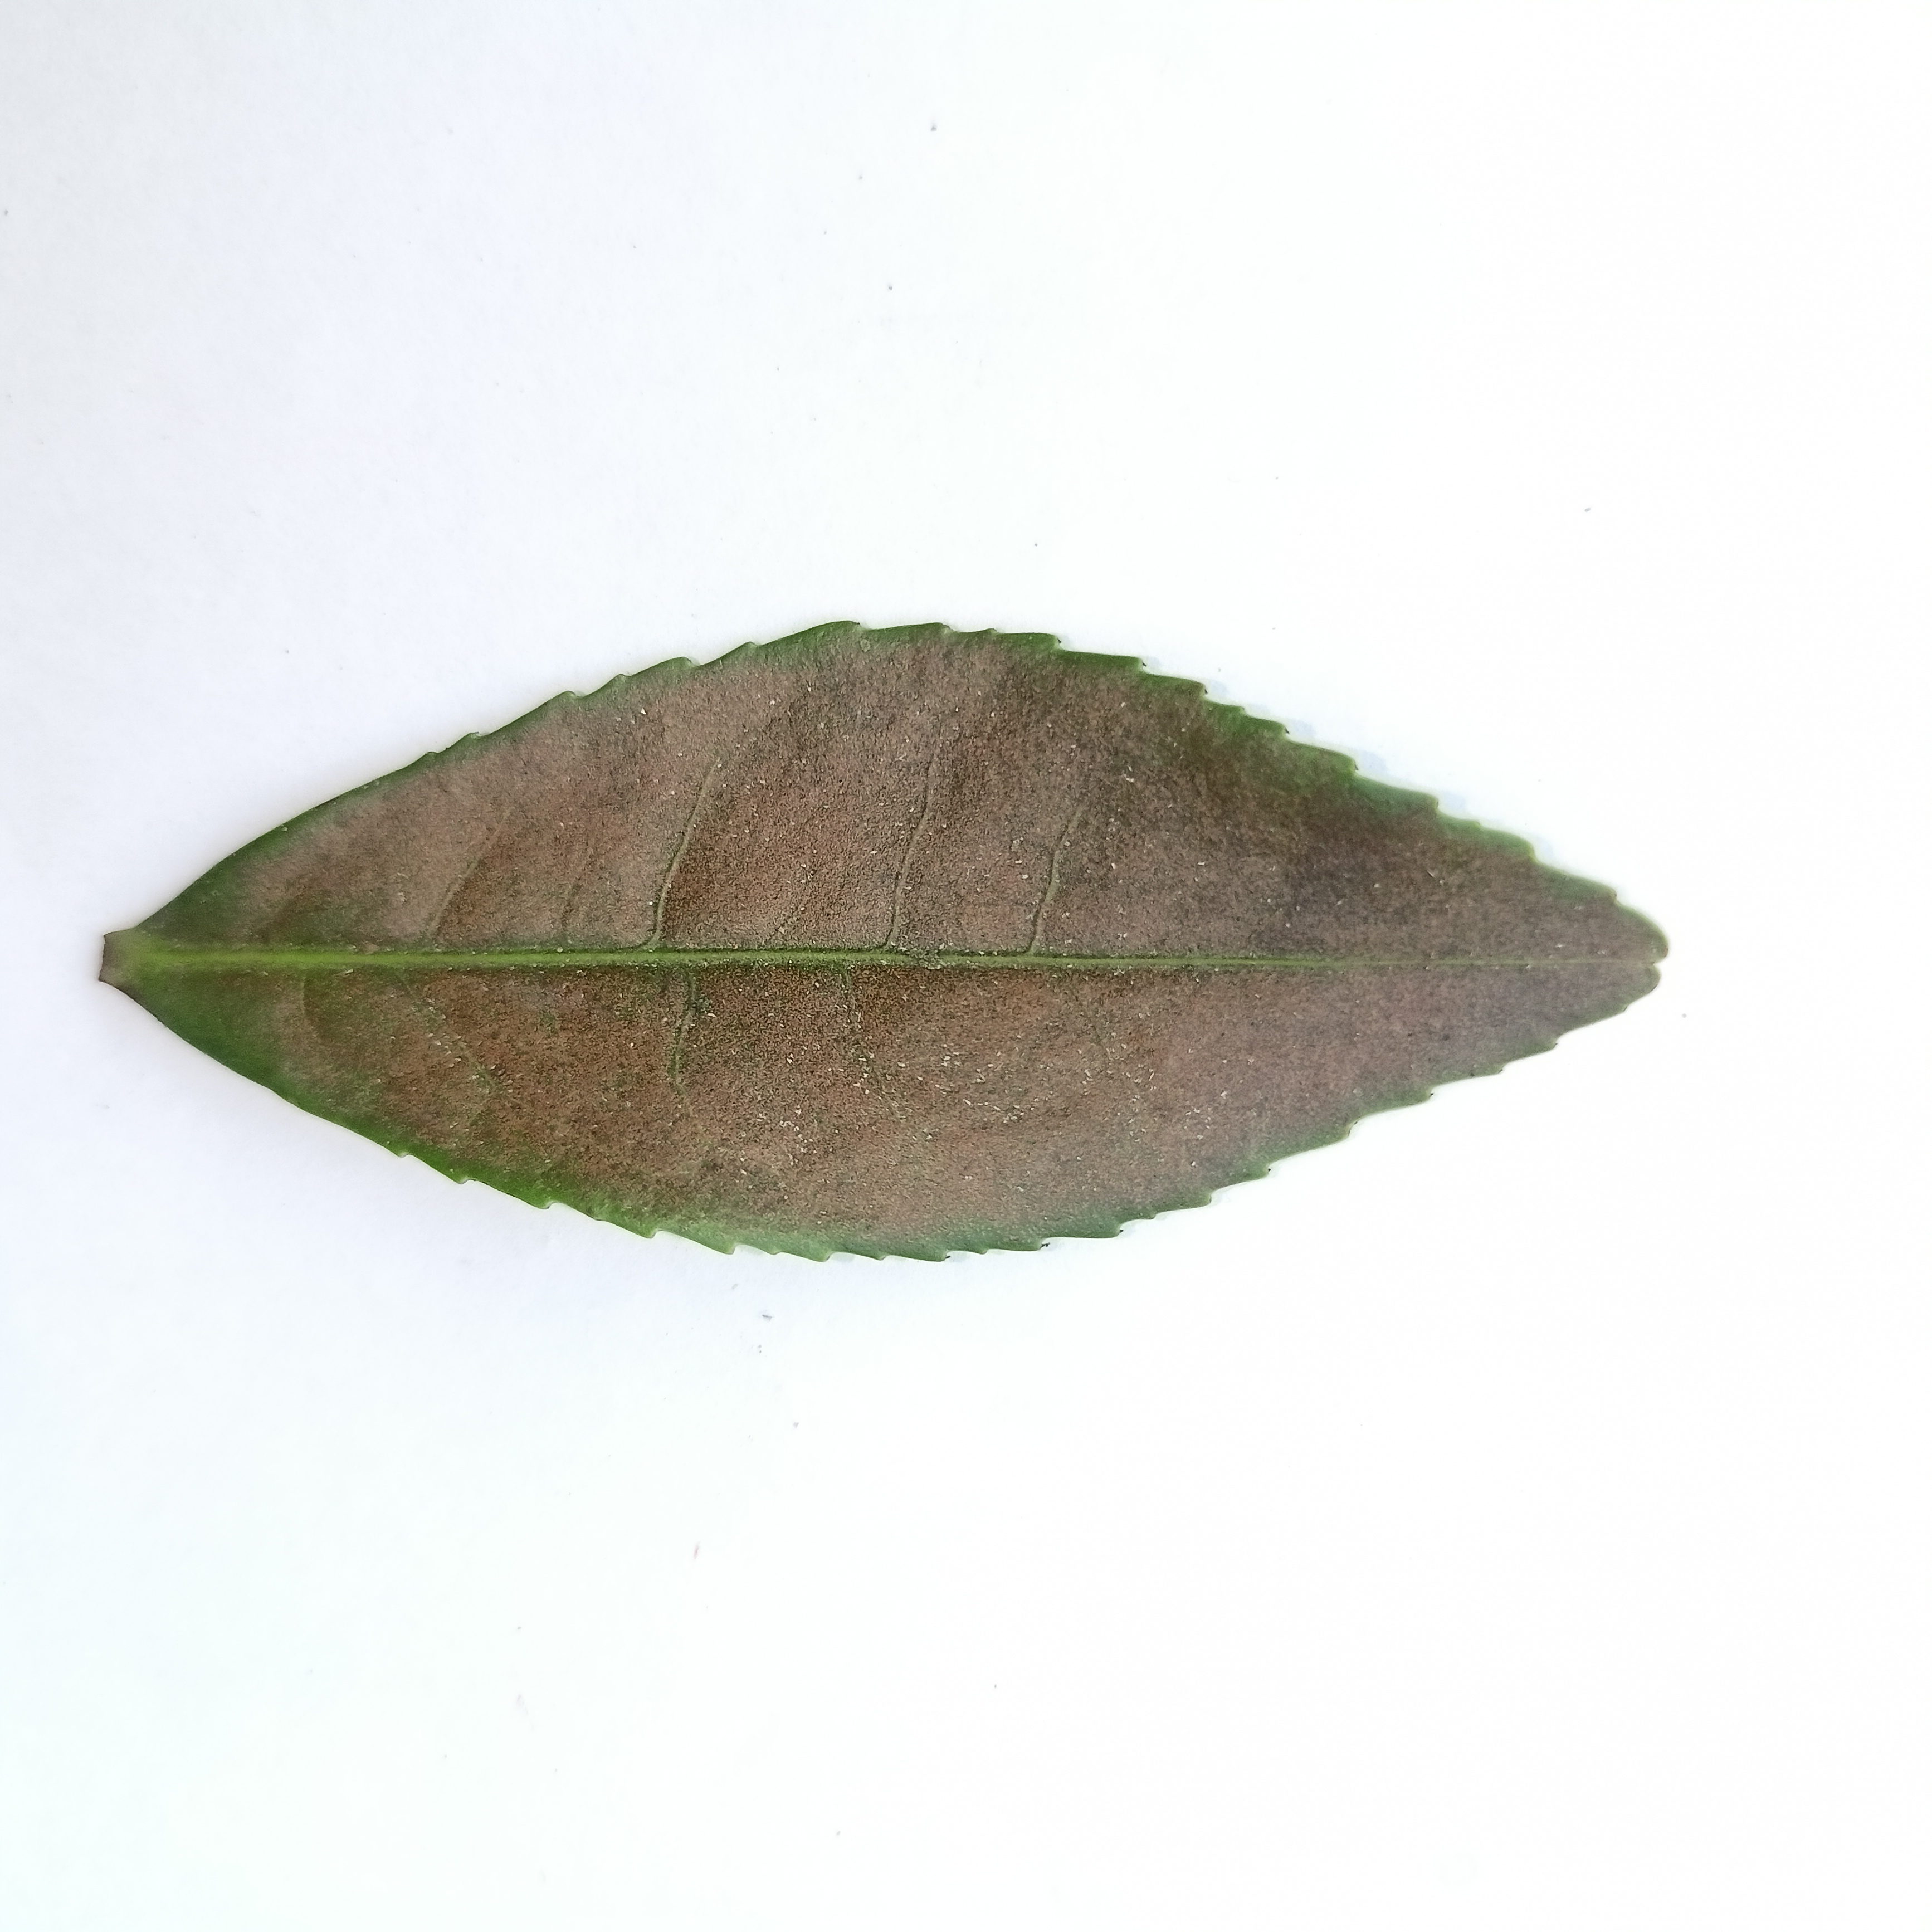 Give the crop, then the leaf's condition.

tea, red rust
